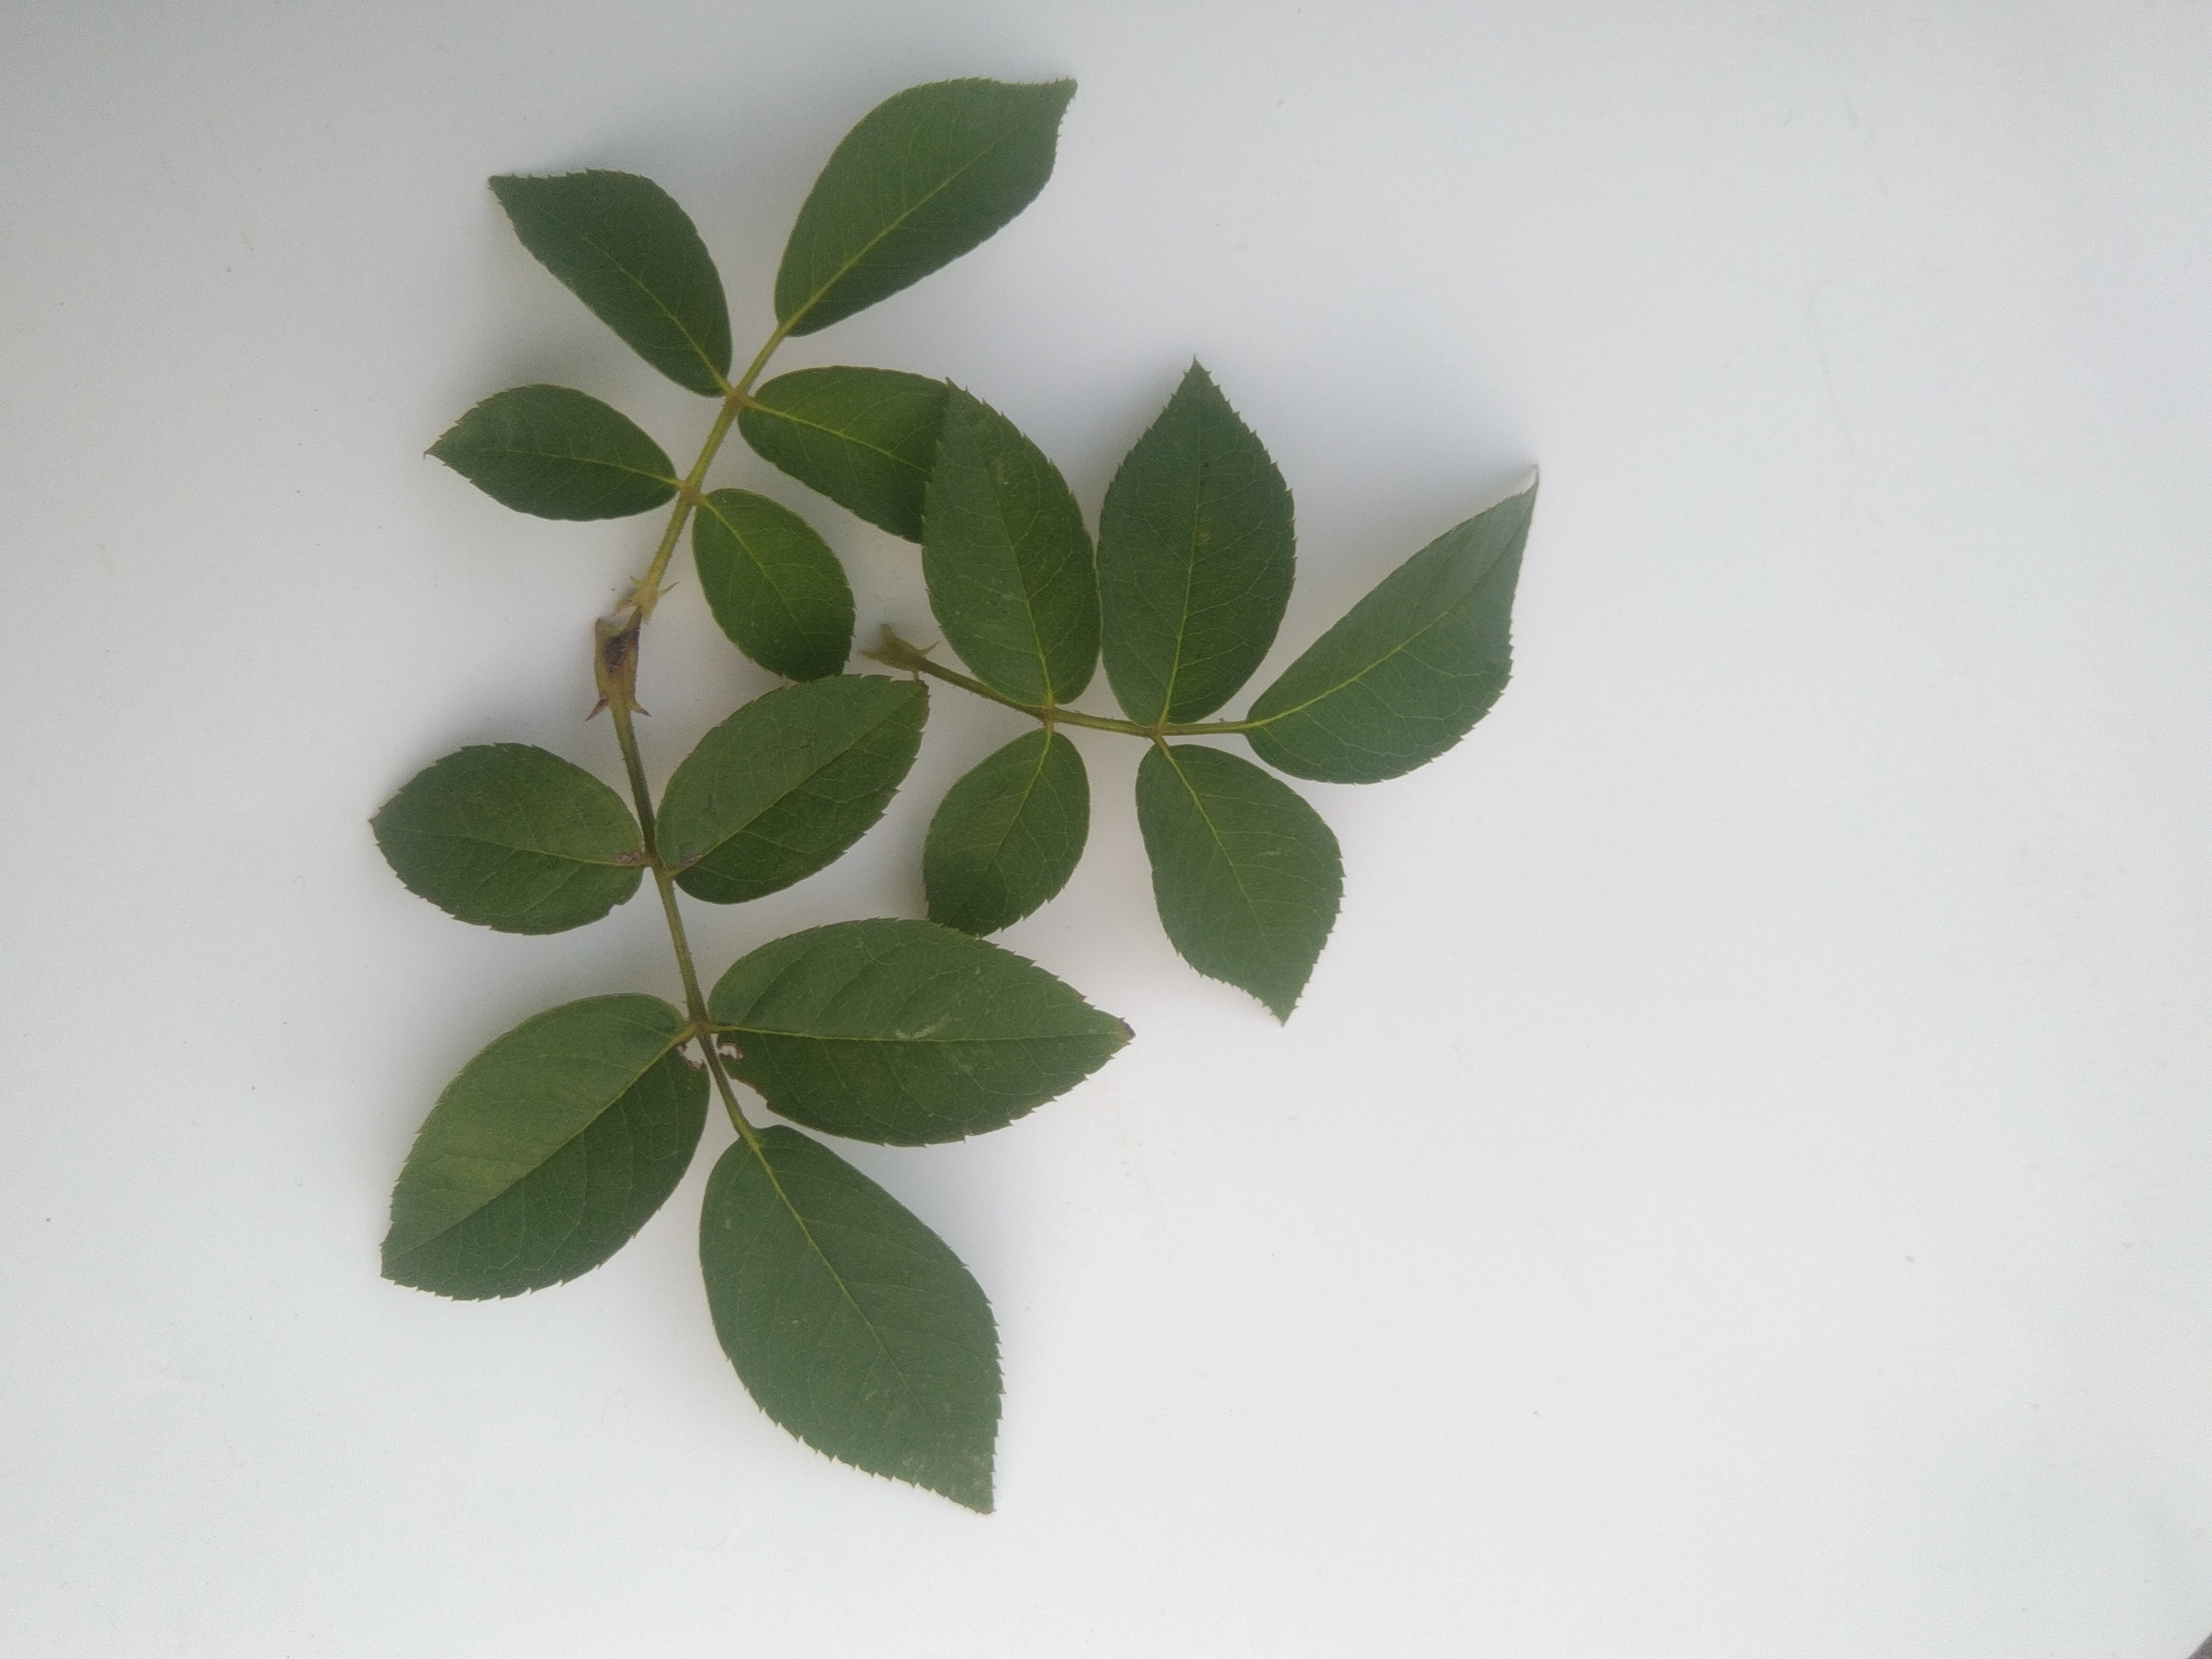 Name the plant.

rose
